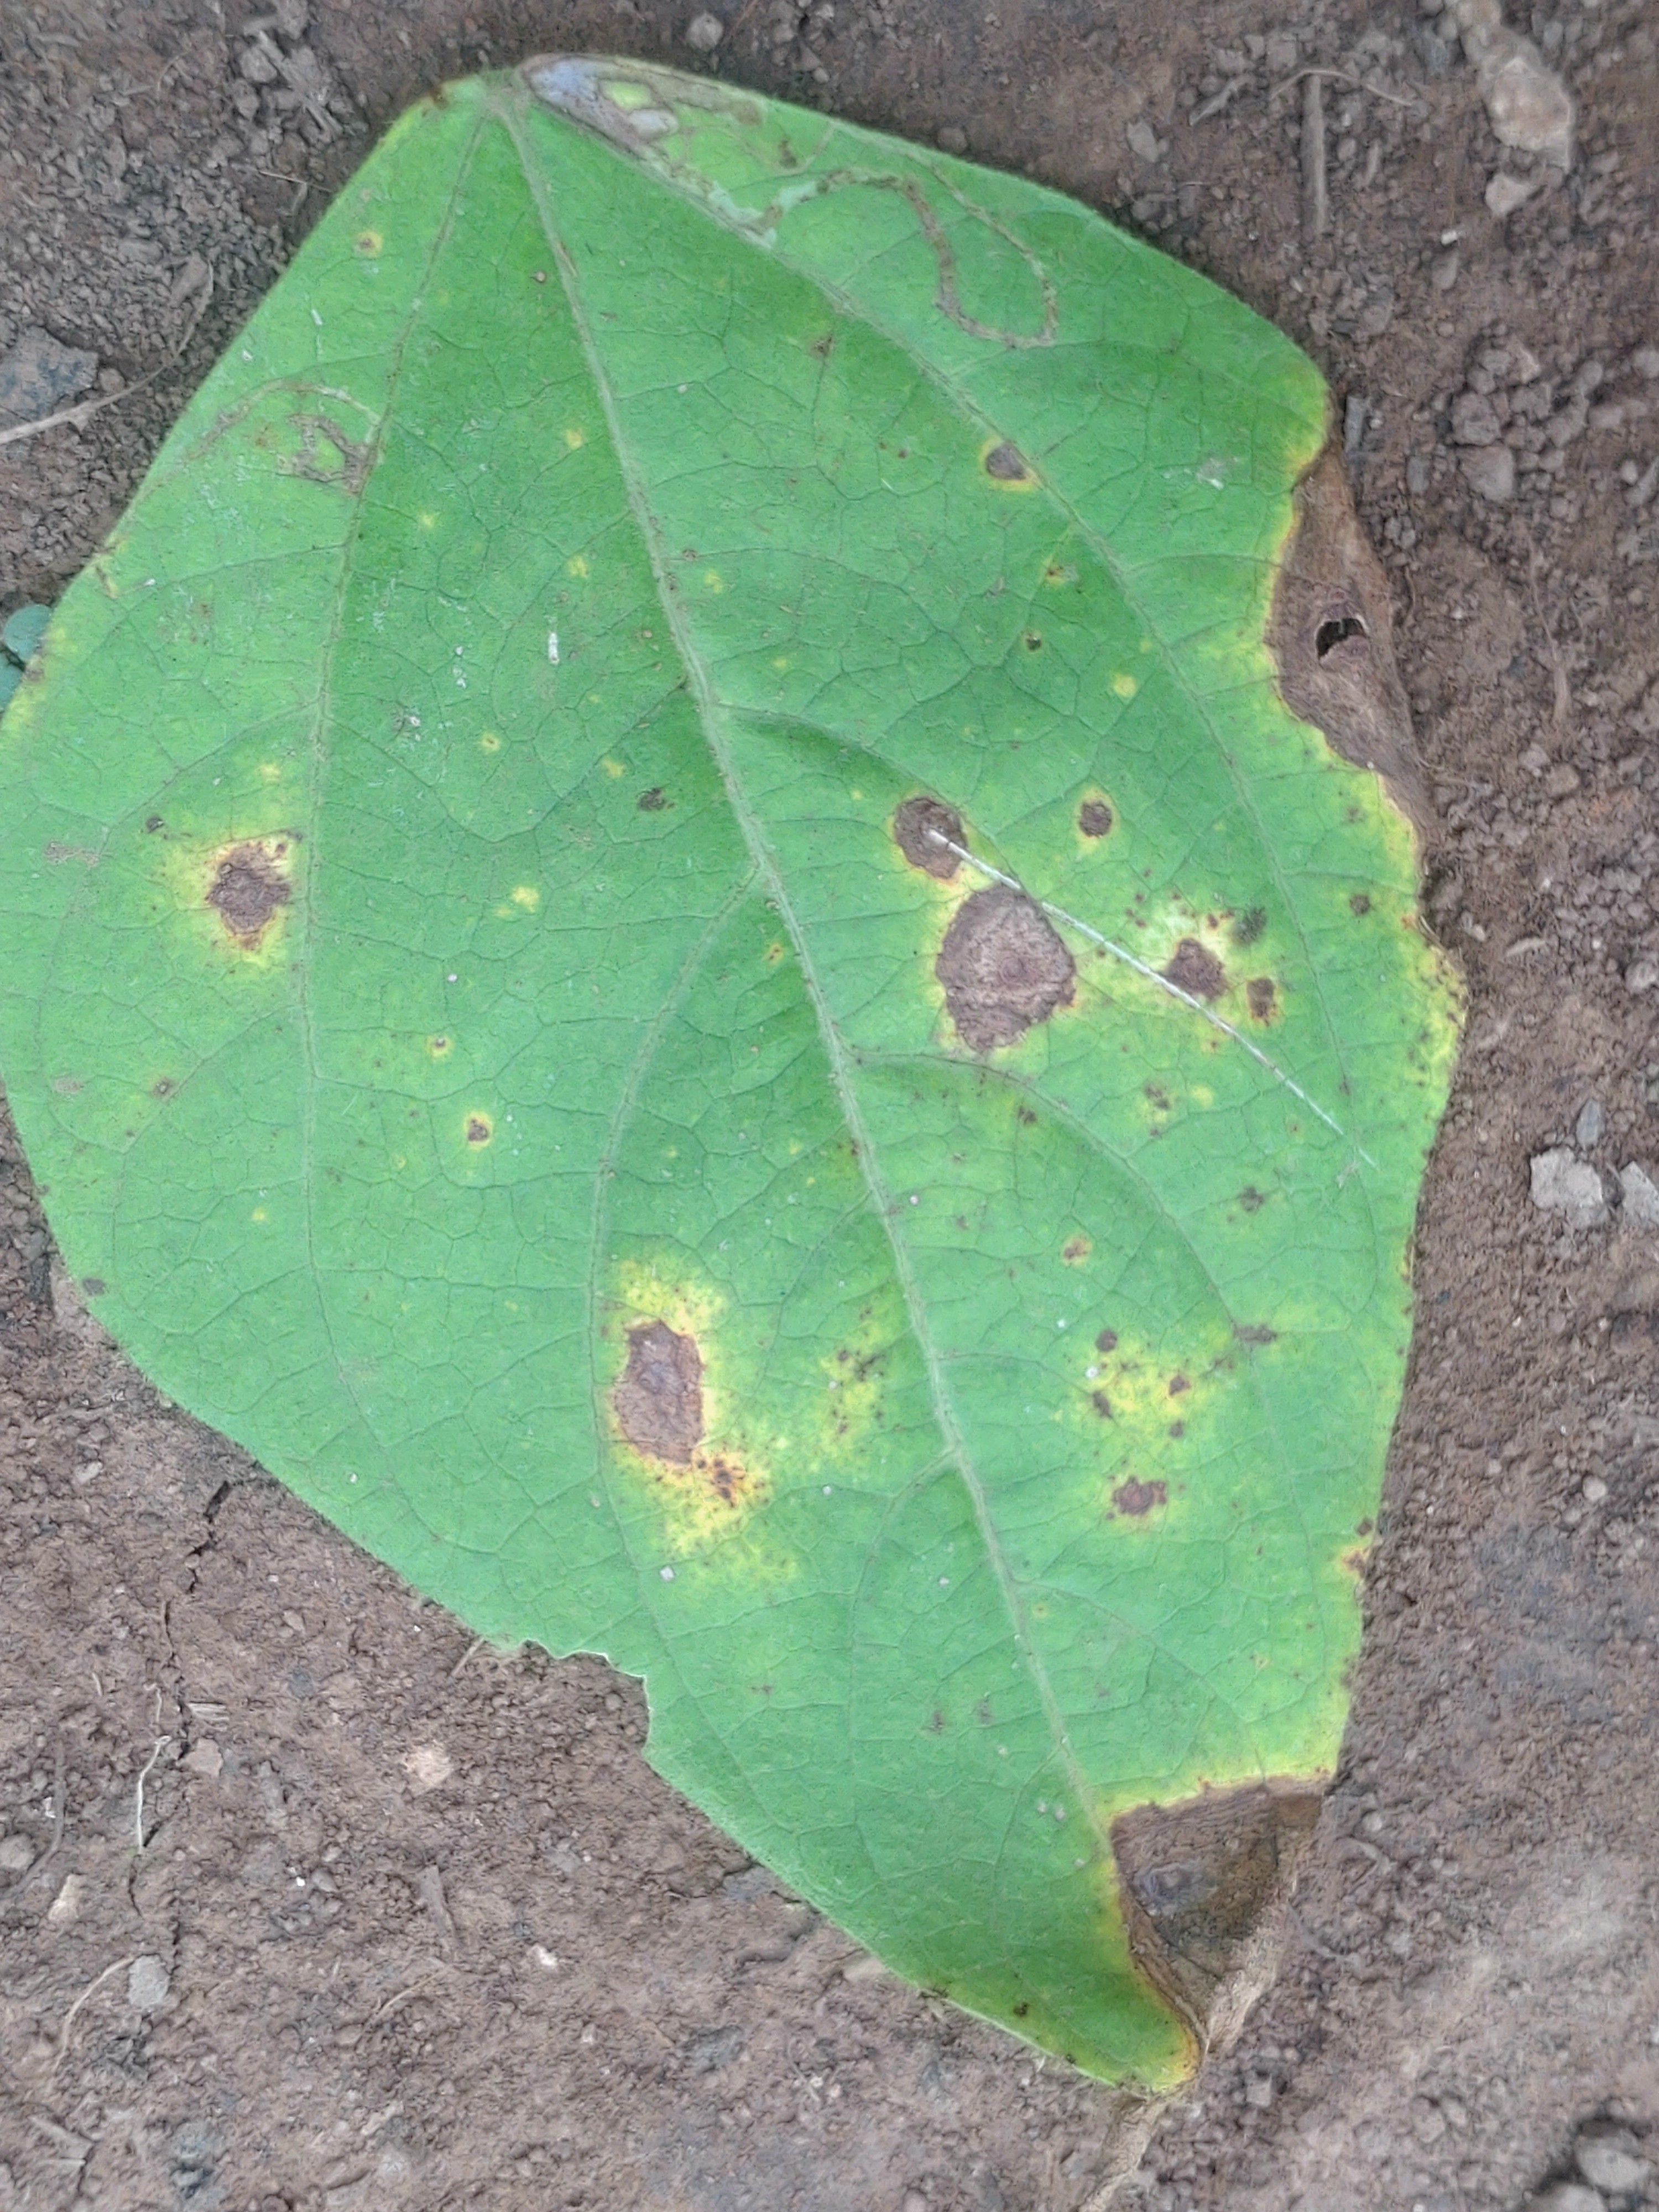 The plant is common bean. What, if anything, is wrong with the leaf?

rust
